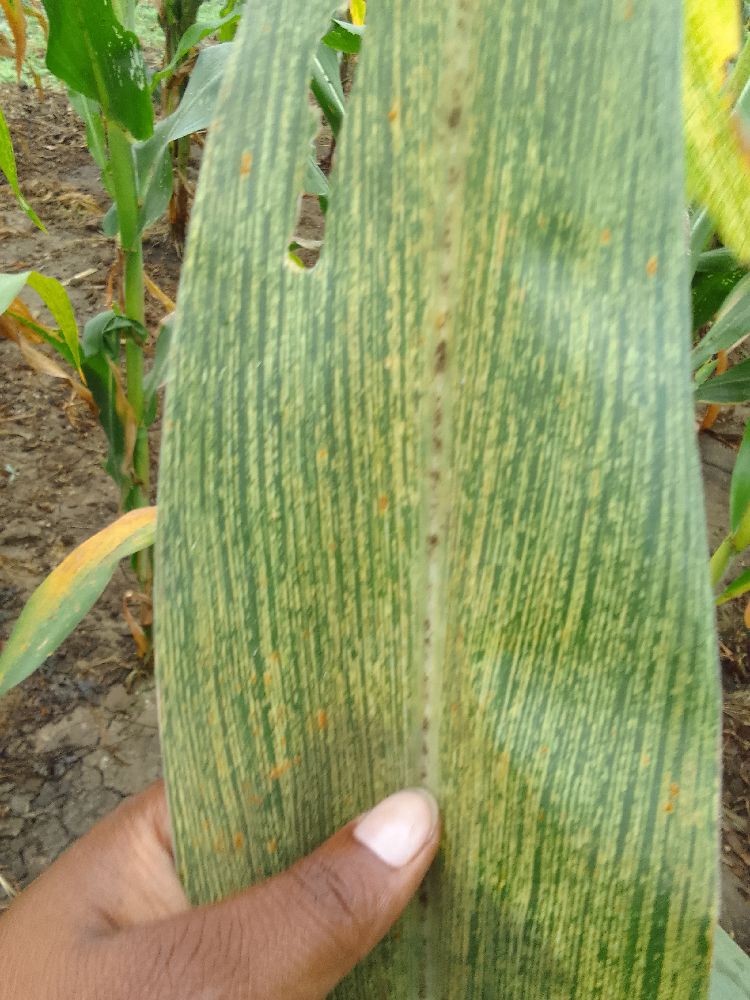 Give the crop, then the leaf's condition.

maize, maize streak virus
